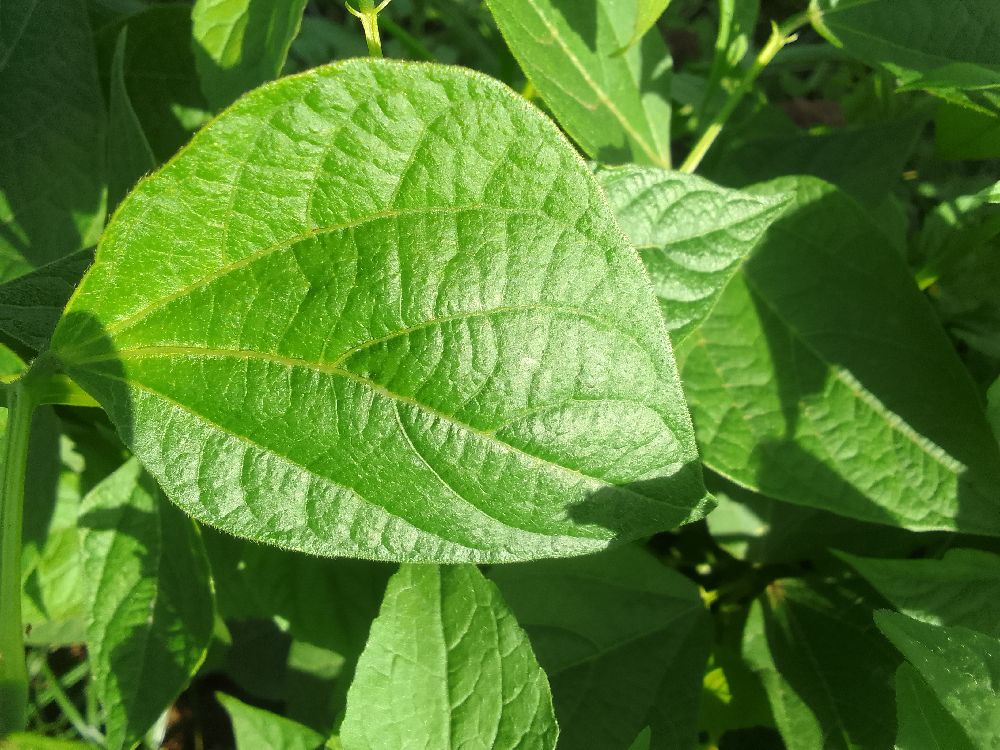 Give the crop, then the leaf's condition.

common bean, healthy
